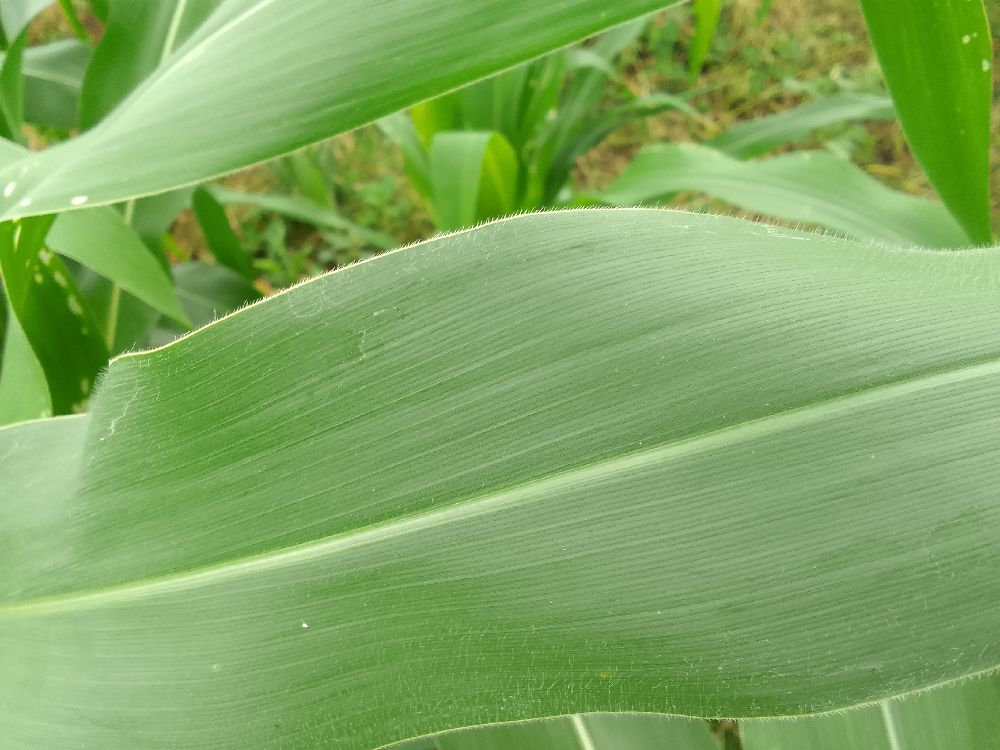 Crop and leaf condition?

maize, healthy
